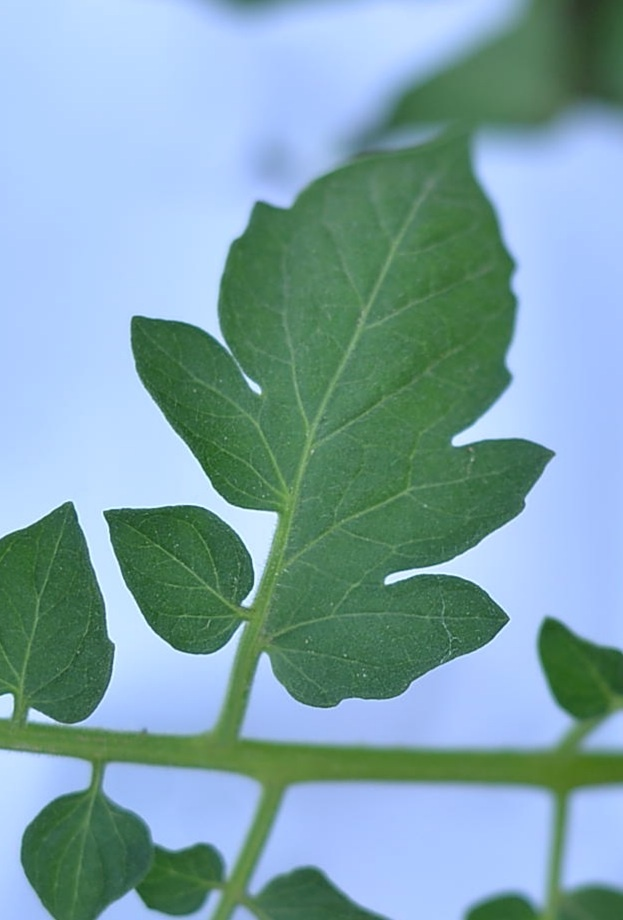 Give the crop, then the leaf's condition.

tomato, healthy
